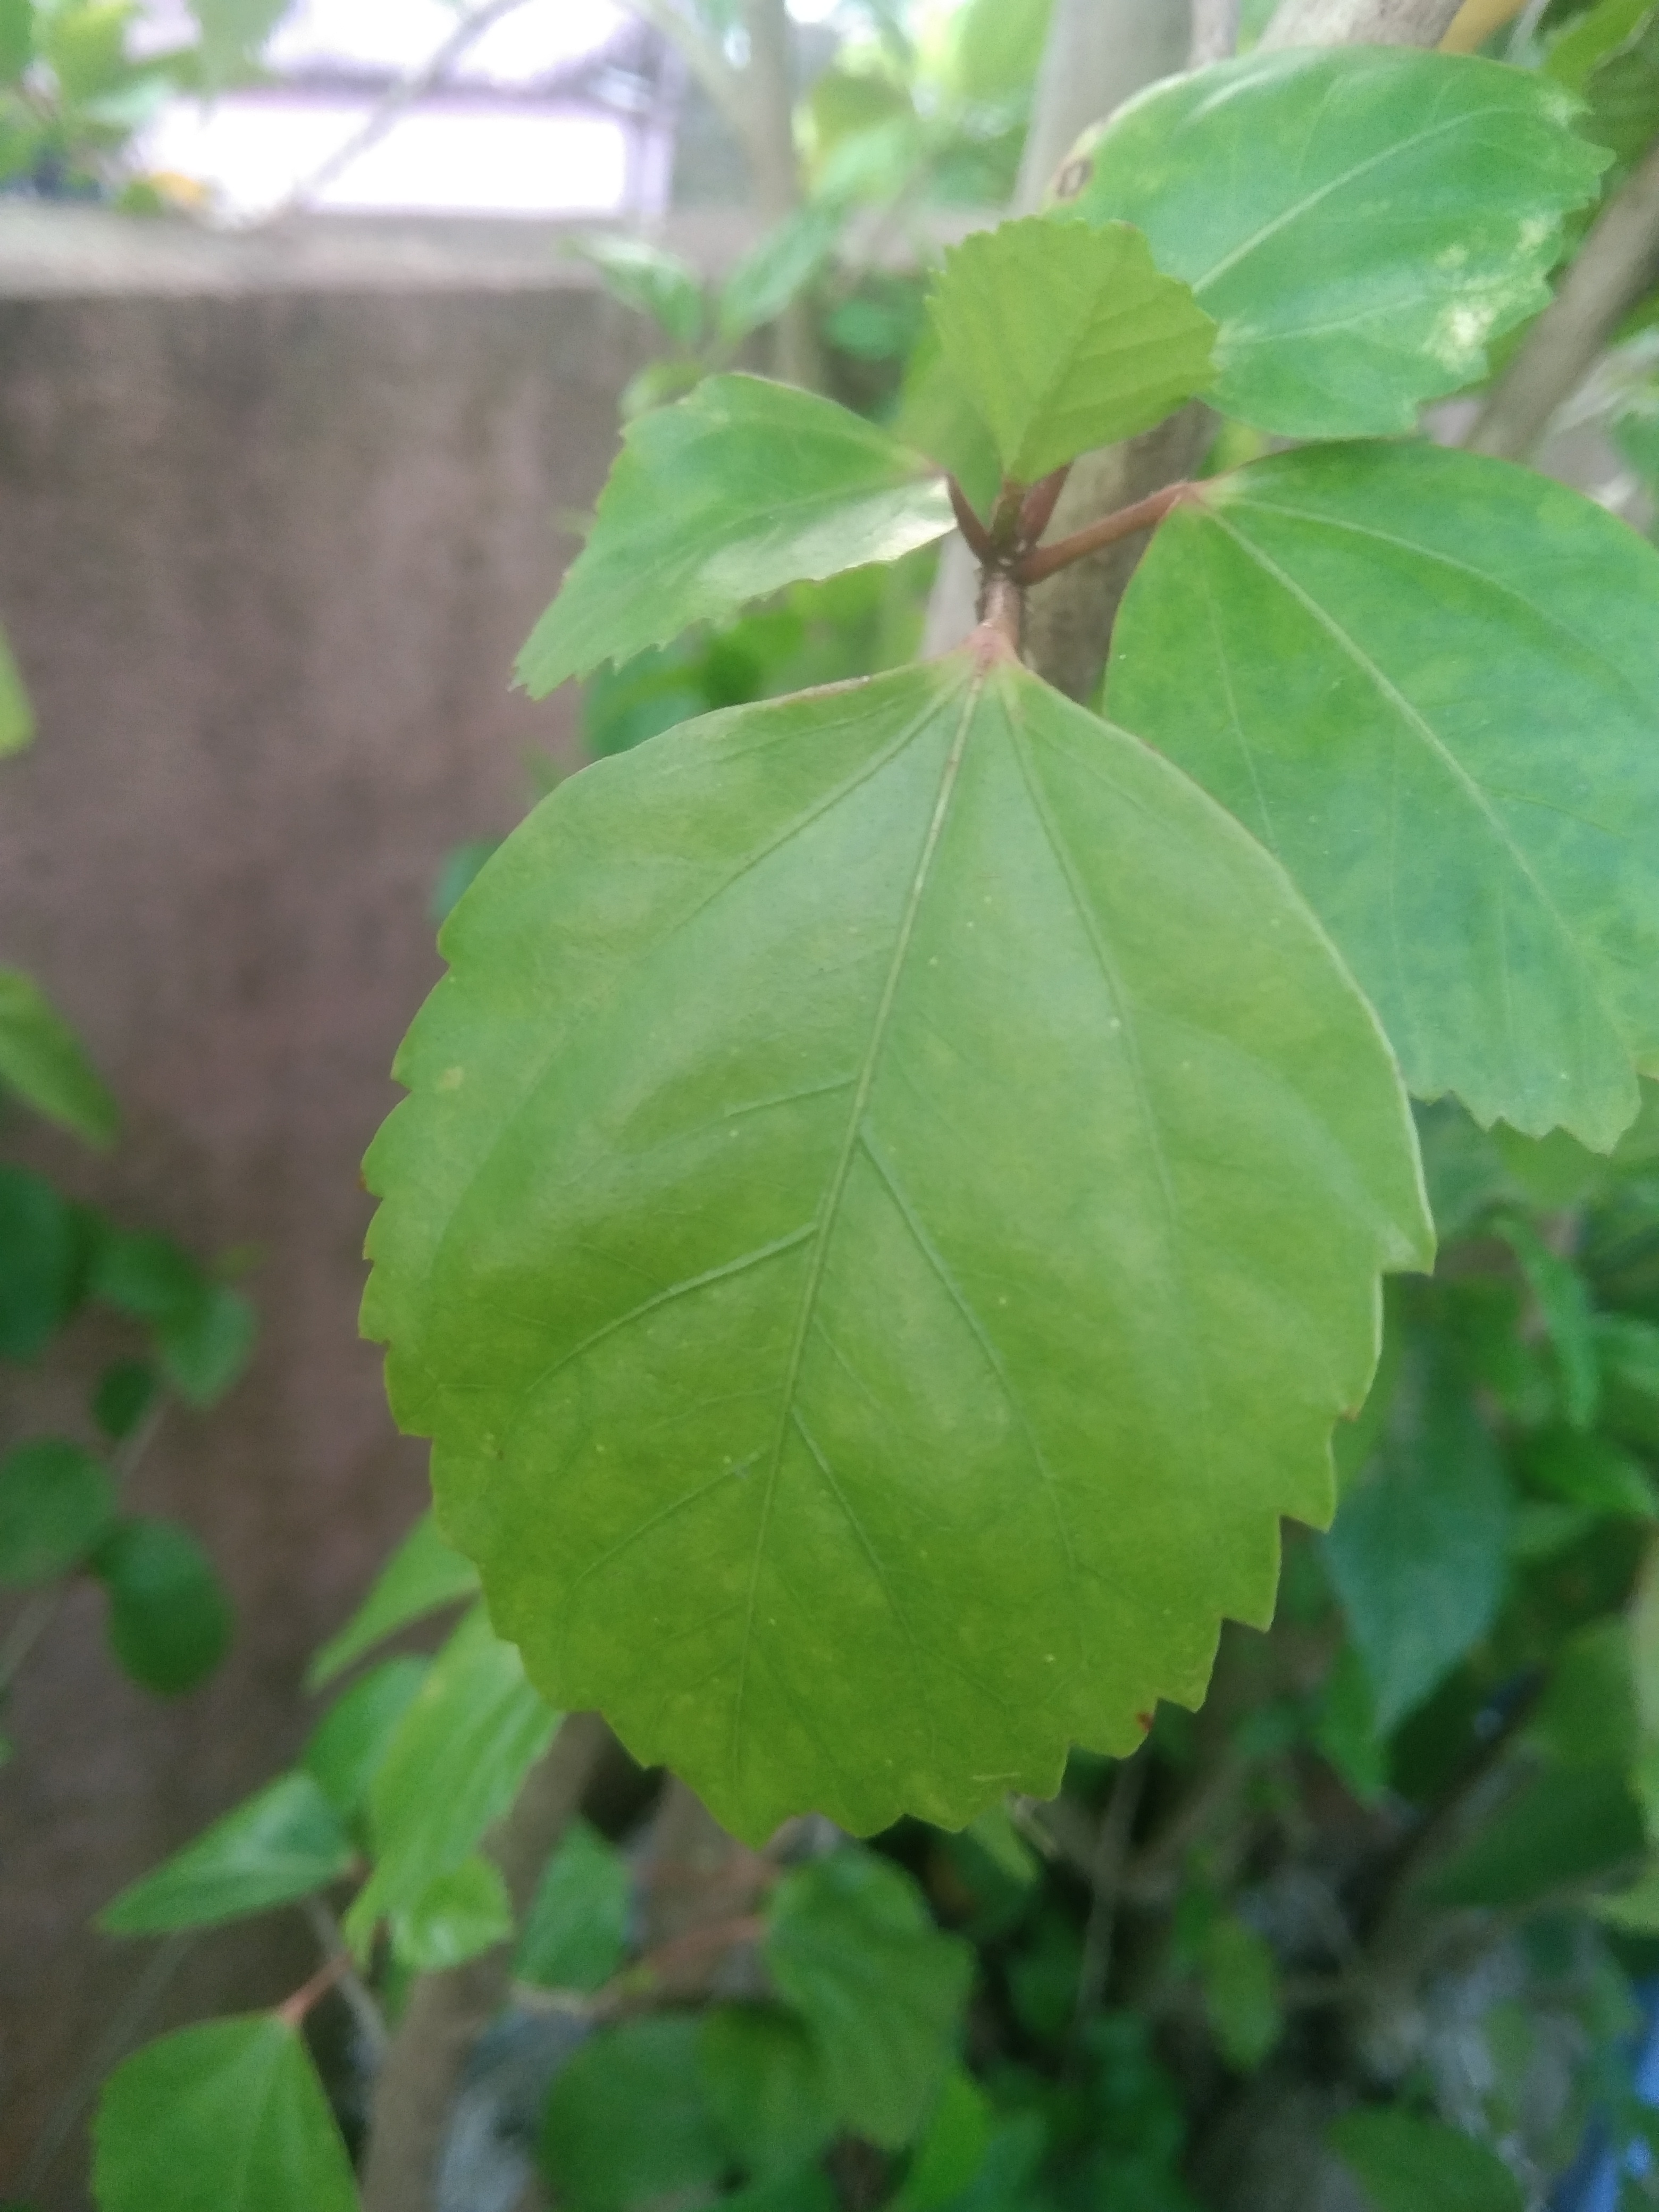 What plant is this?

hibiscus
